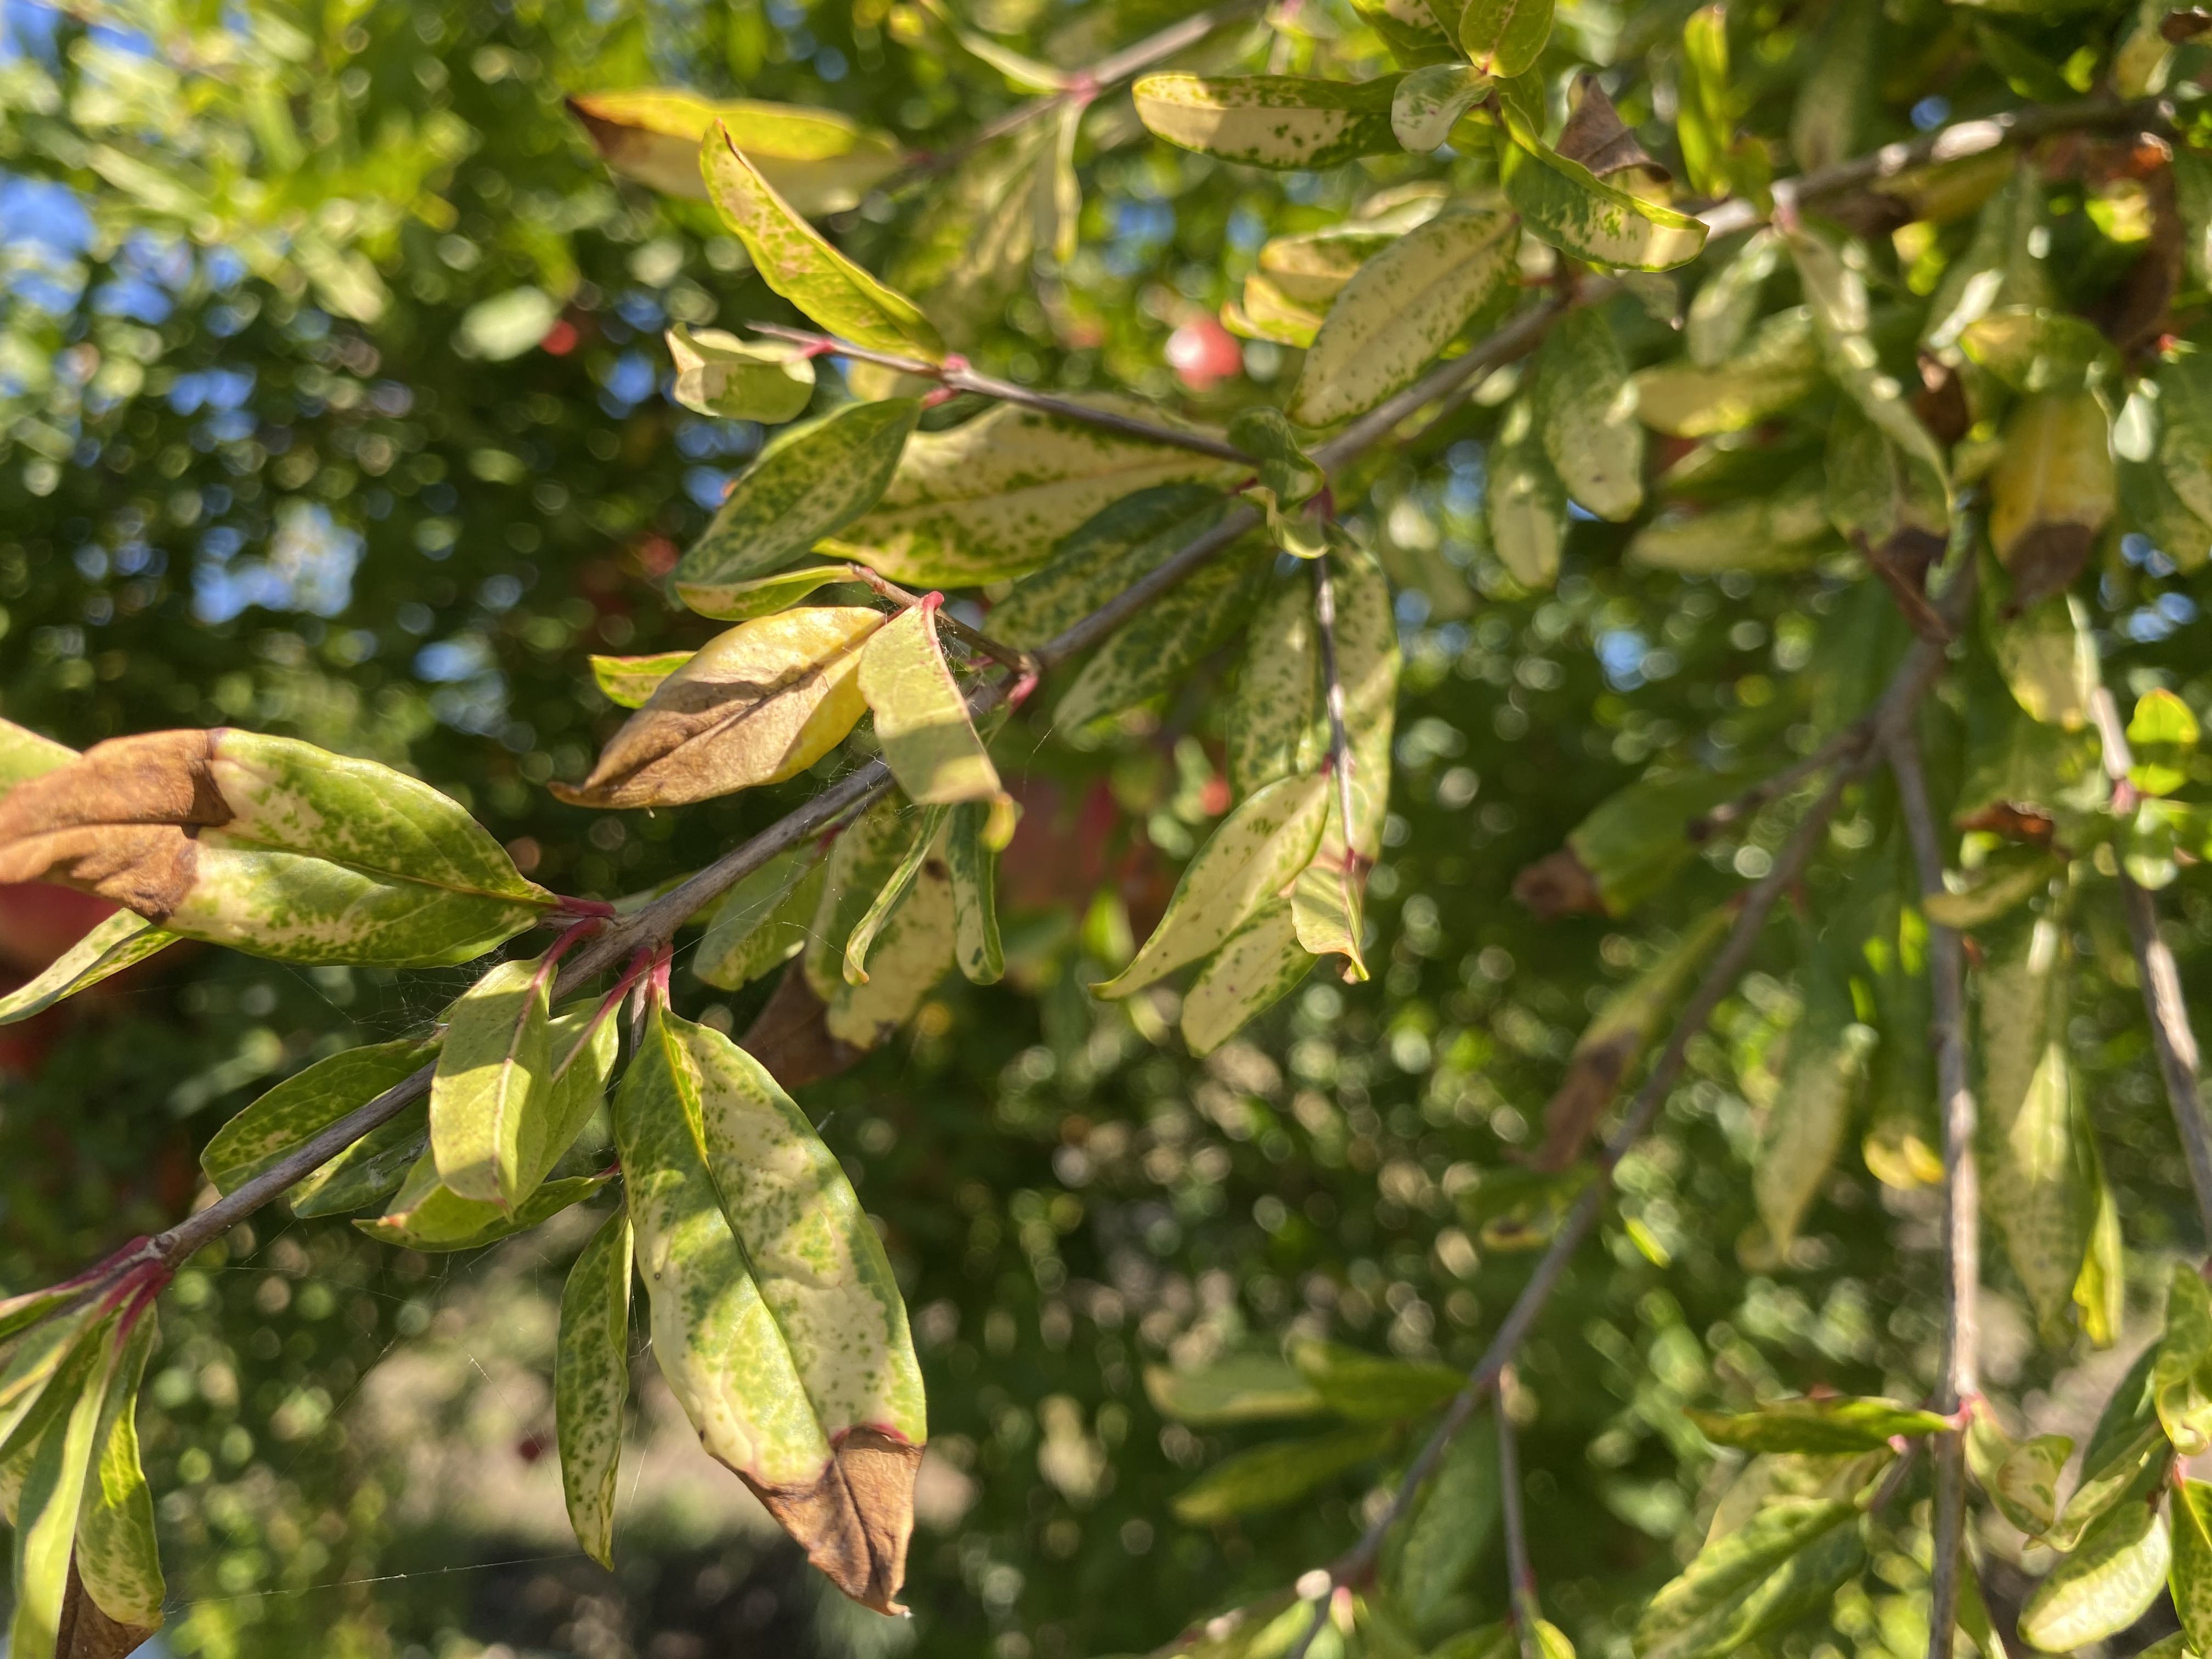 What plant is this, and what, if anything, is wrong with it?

pomegranate, drought
